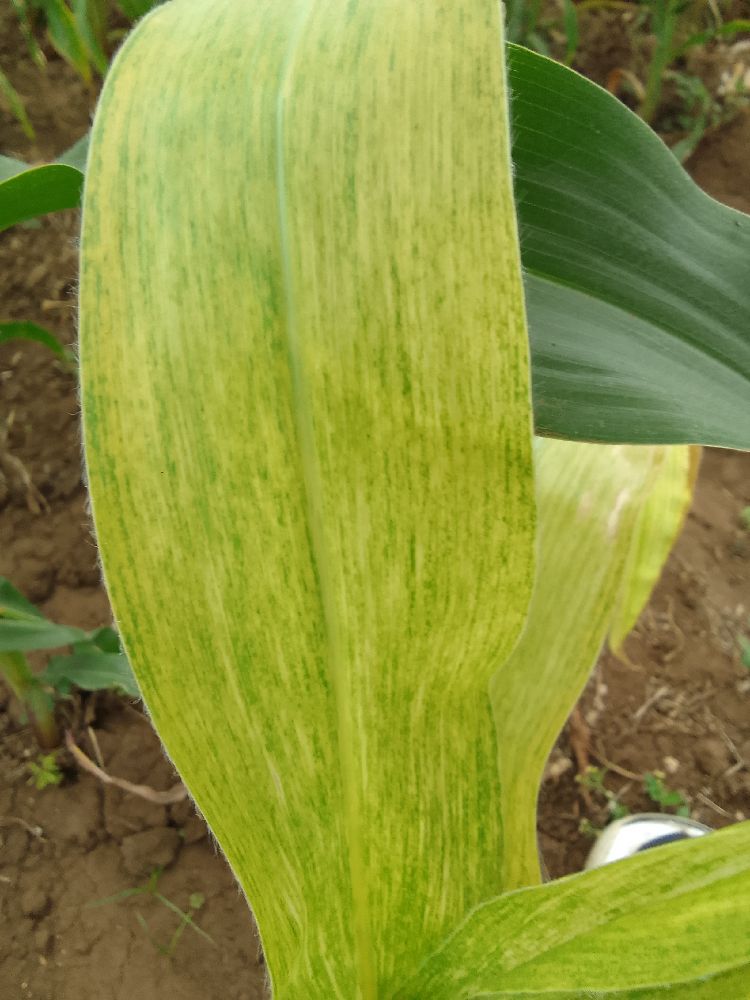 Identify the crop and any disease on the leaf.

maize, maize lethal necrosis
